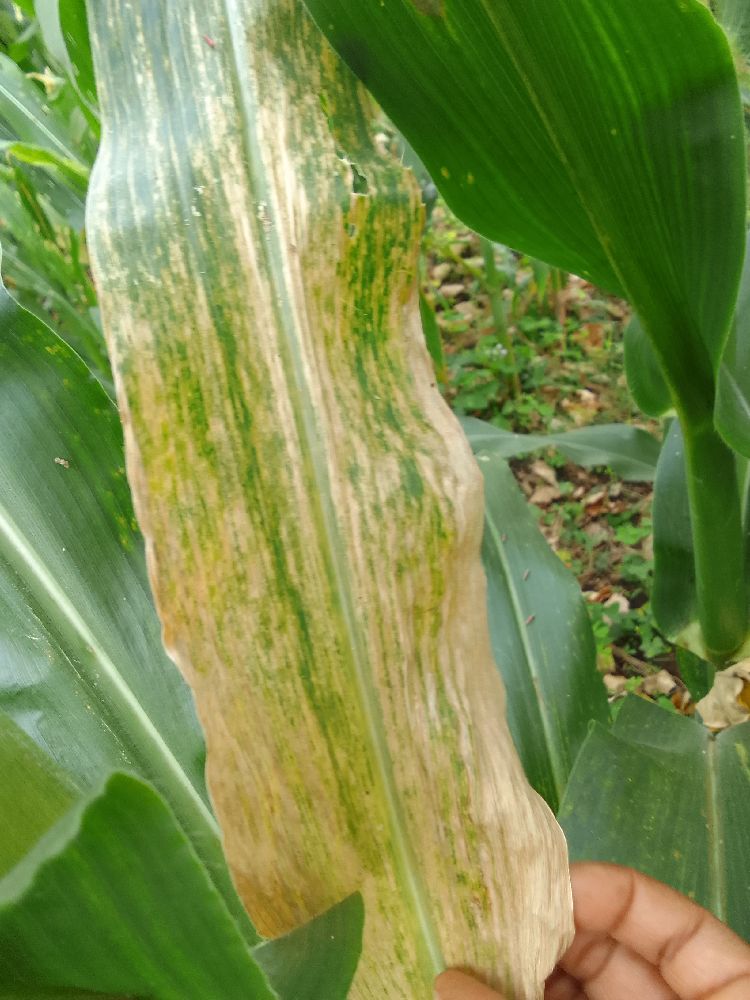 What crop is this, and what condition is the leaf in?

maize, maize lethal necrosis
